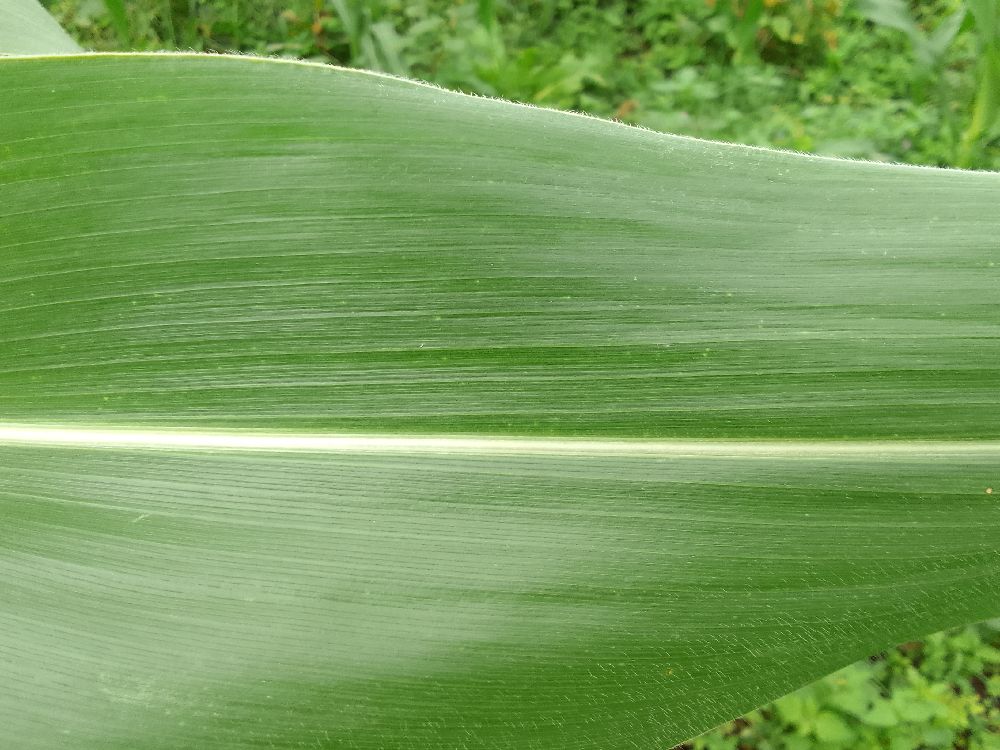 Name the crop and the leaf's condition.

maize, healthy
